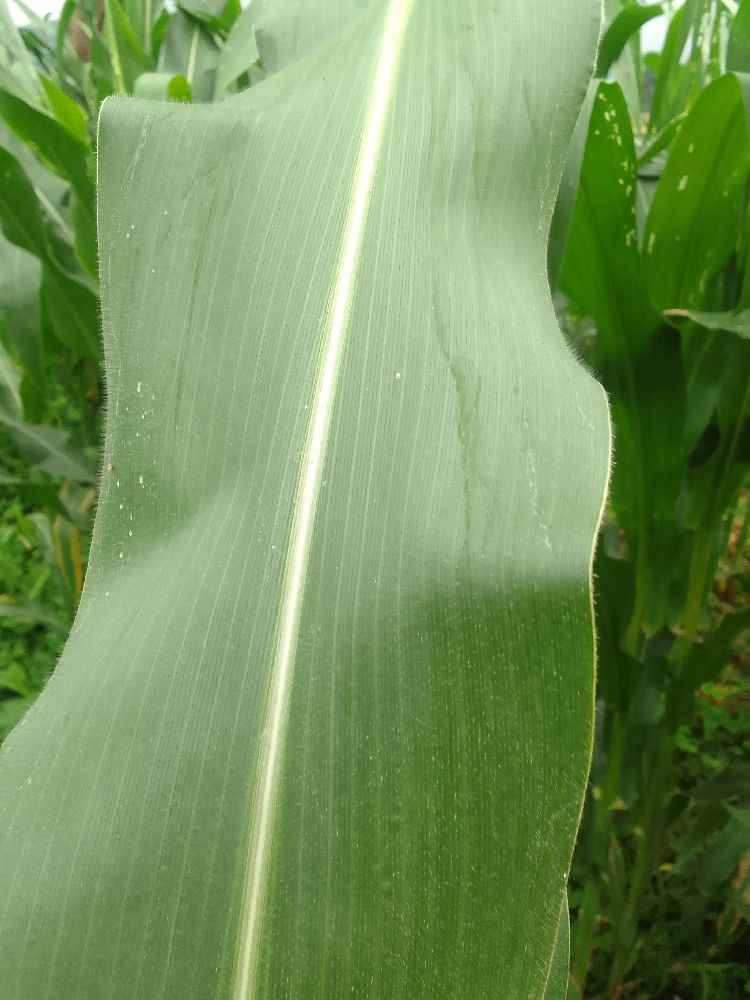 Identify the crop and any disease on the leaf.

maize, healthy
